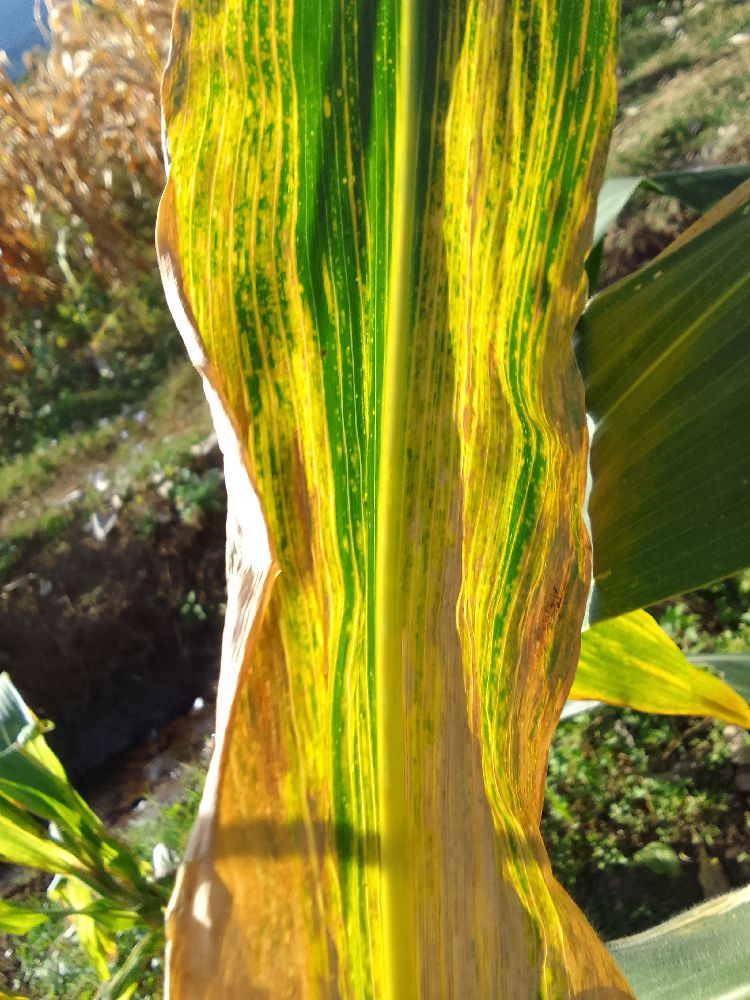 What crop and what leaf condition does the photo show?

maize, maize lethal necrosis
